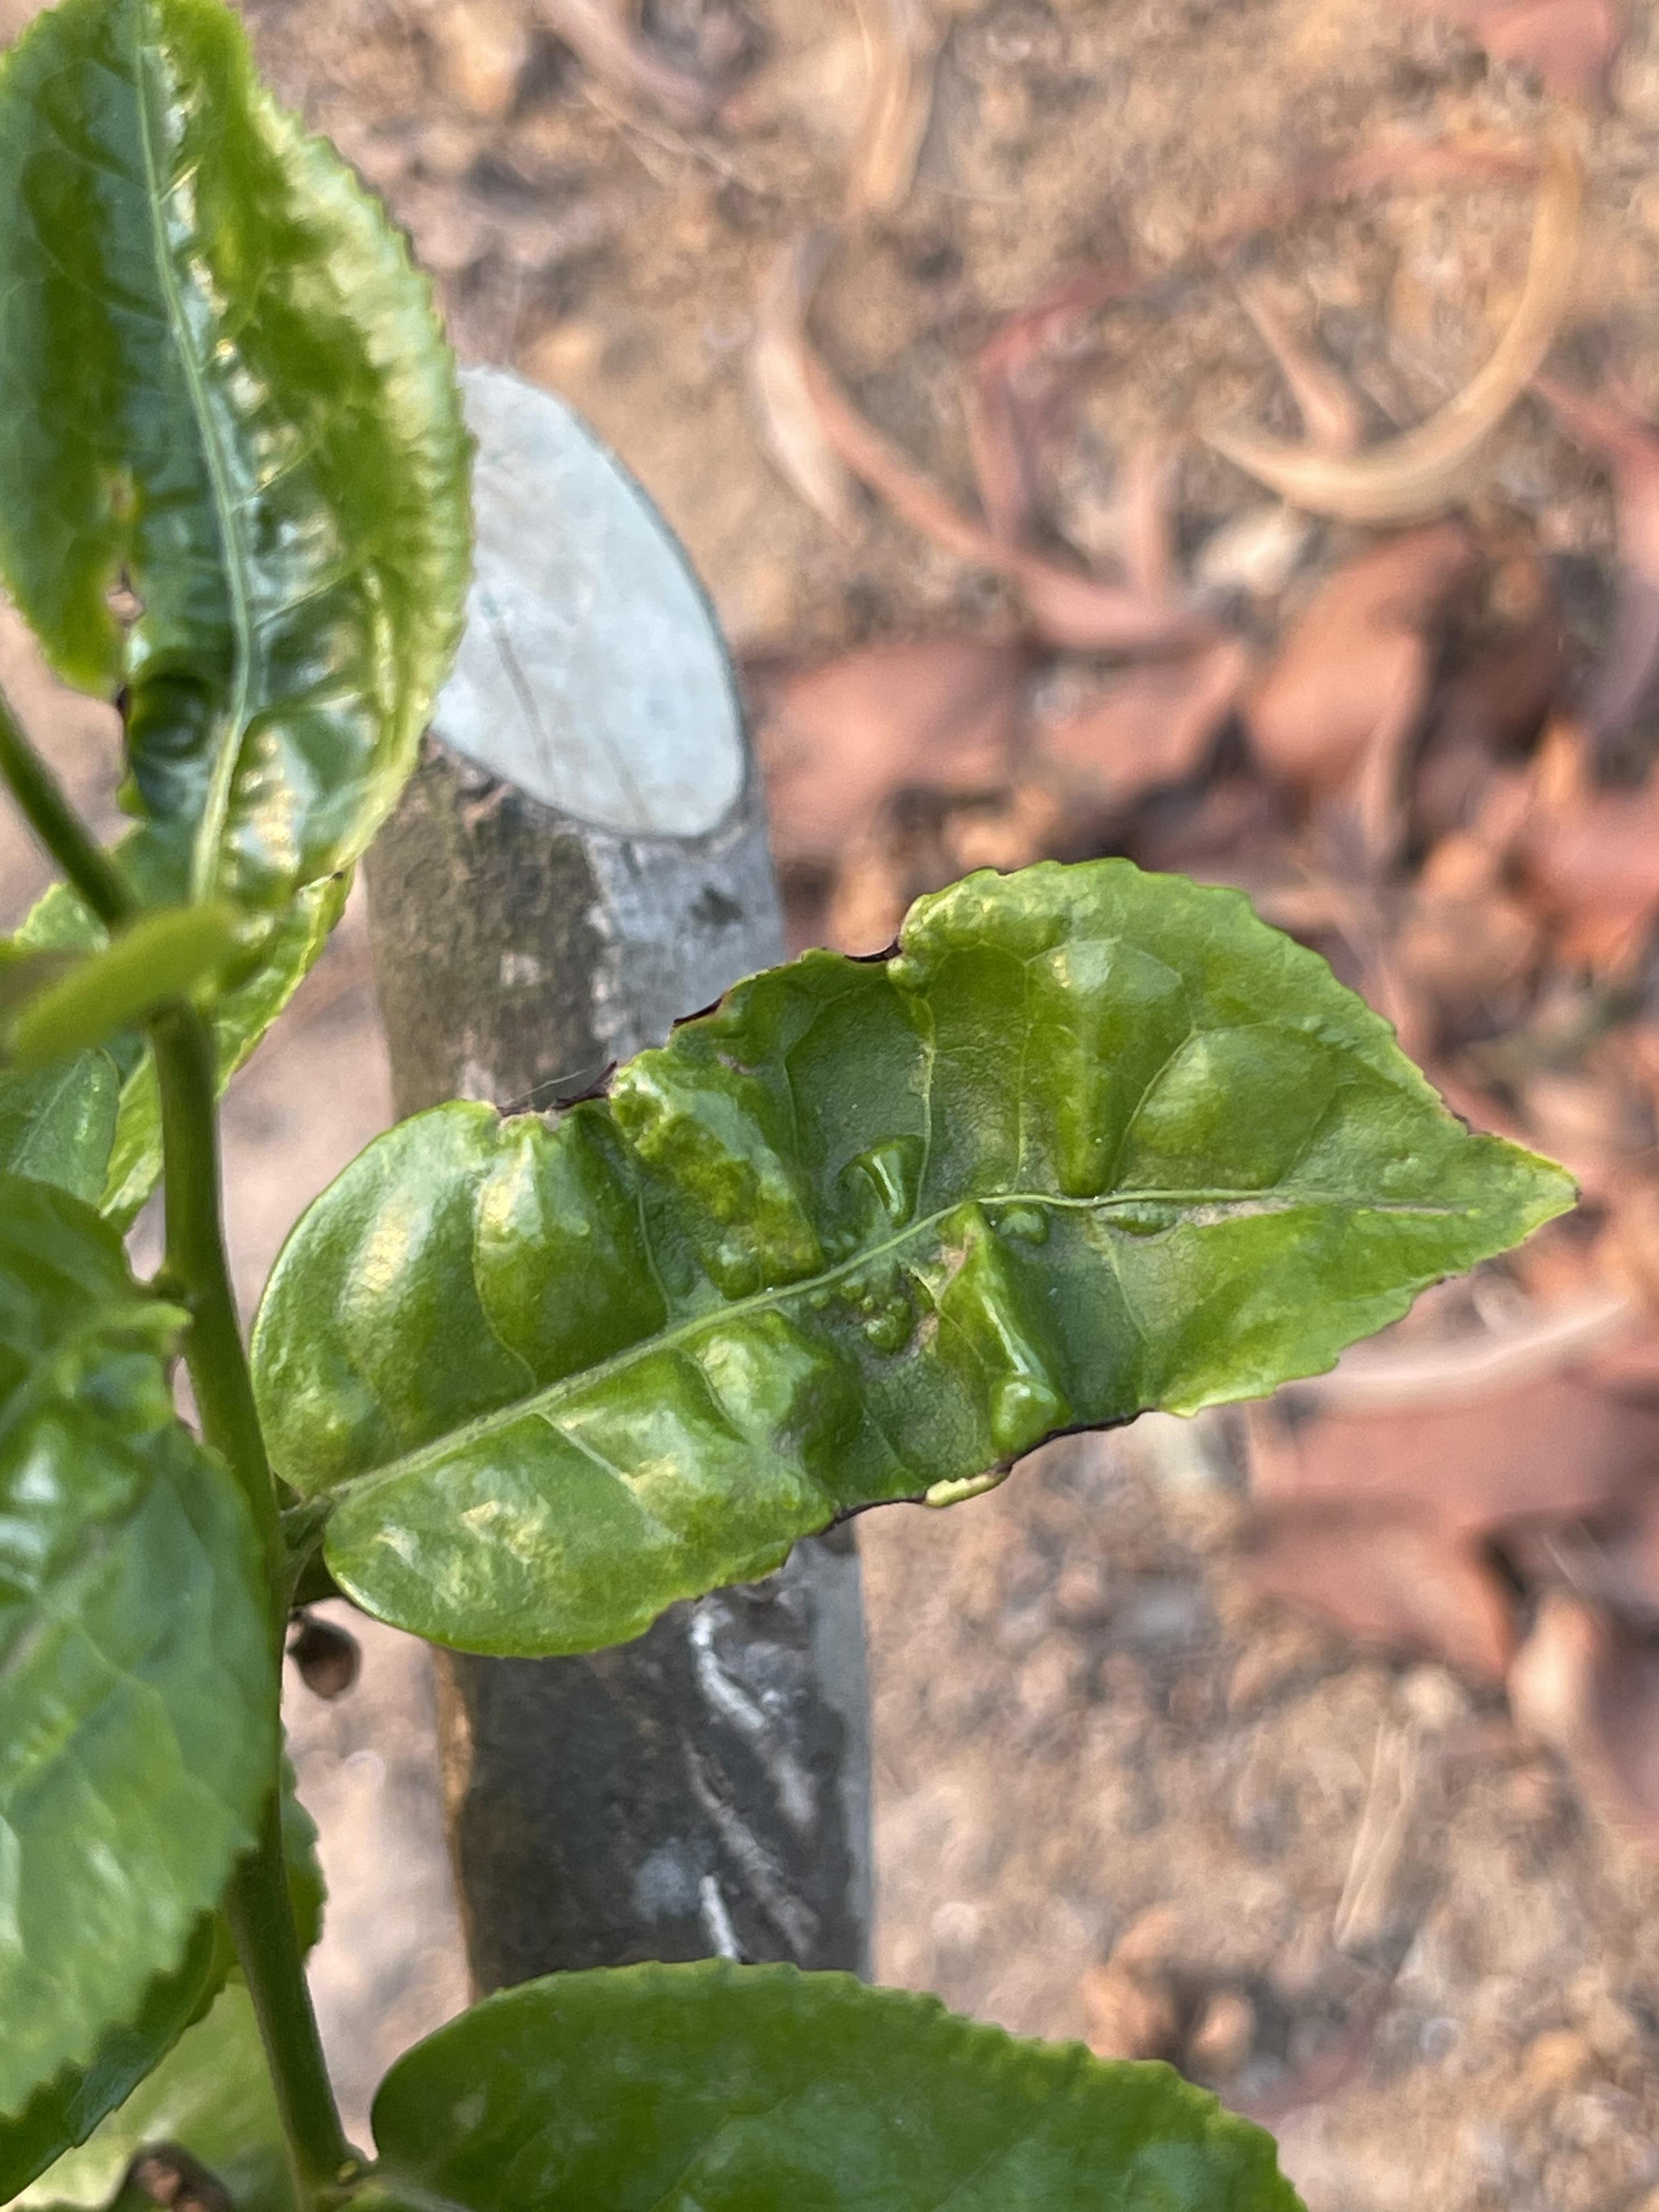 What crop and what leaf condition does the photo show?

tea, helopeltis
